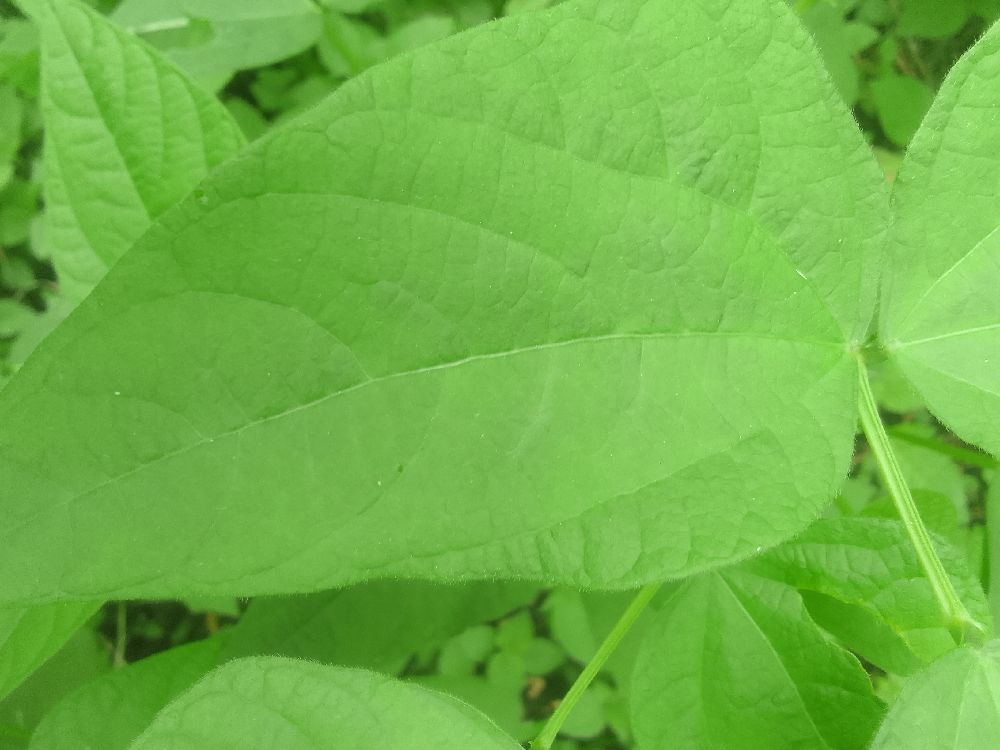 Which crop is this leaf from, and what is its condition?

common bean, healthy
